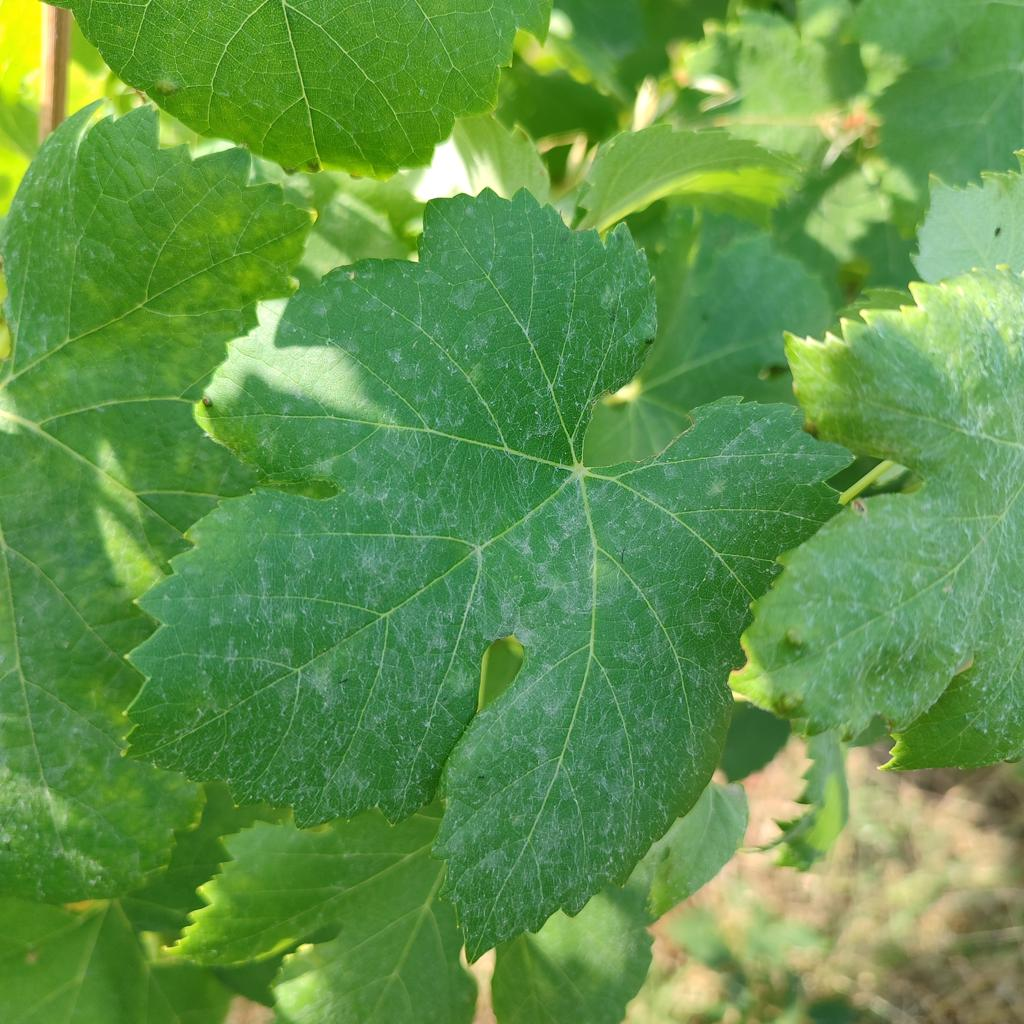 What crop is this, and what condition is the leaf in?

grapevine, powdery mildew
